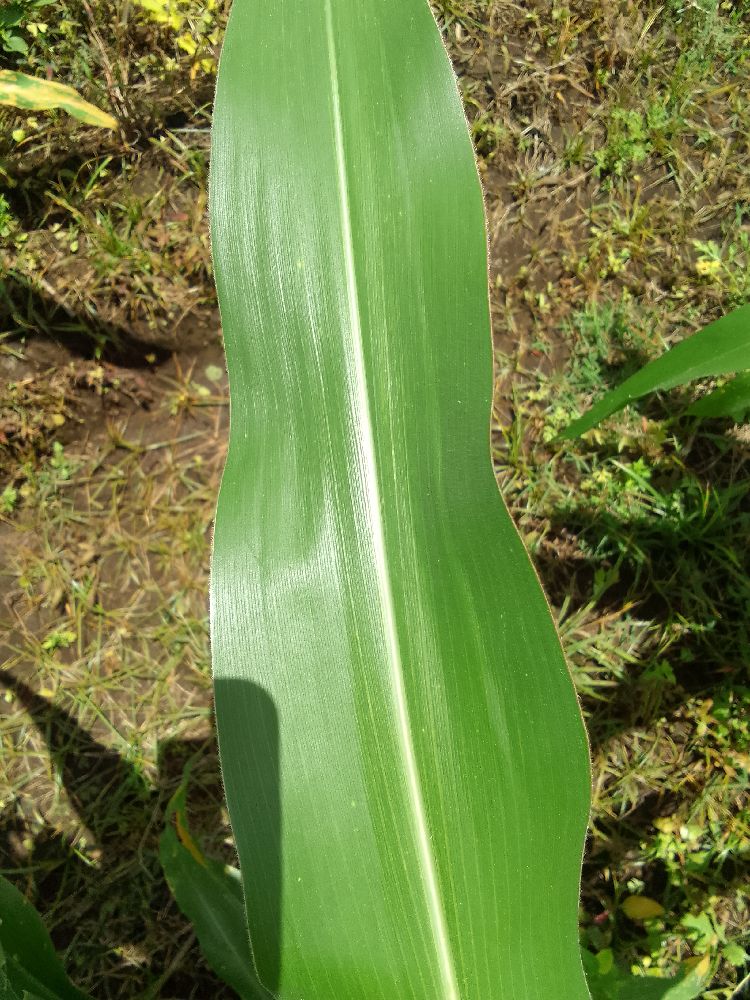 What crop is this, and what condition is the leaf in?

maize, healthy
